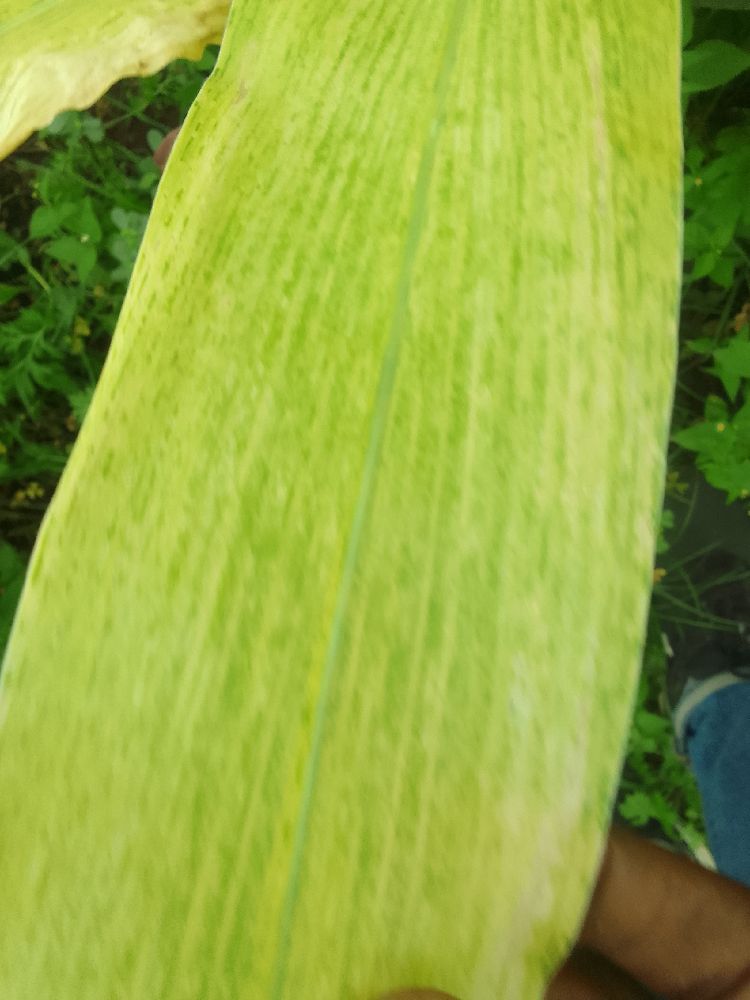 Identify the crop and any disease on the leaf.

maize, maize lethal necrosis
